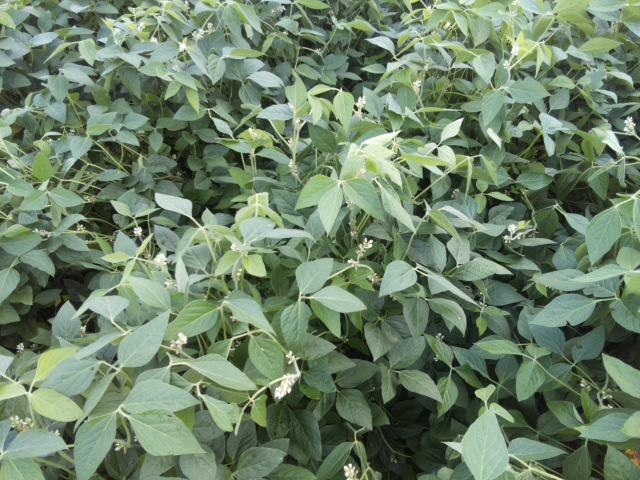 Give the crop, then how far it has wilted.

soybean, leaves with no wilting
